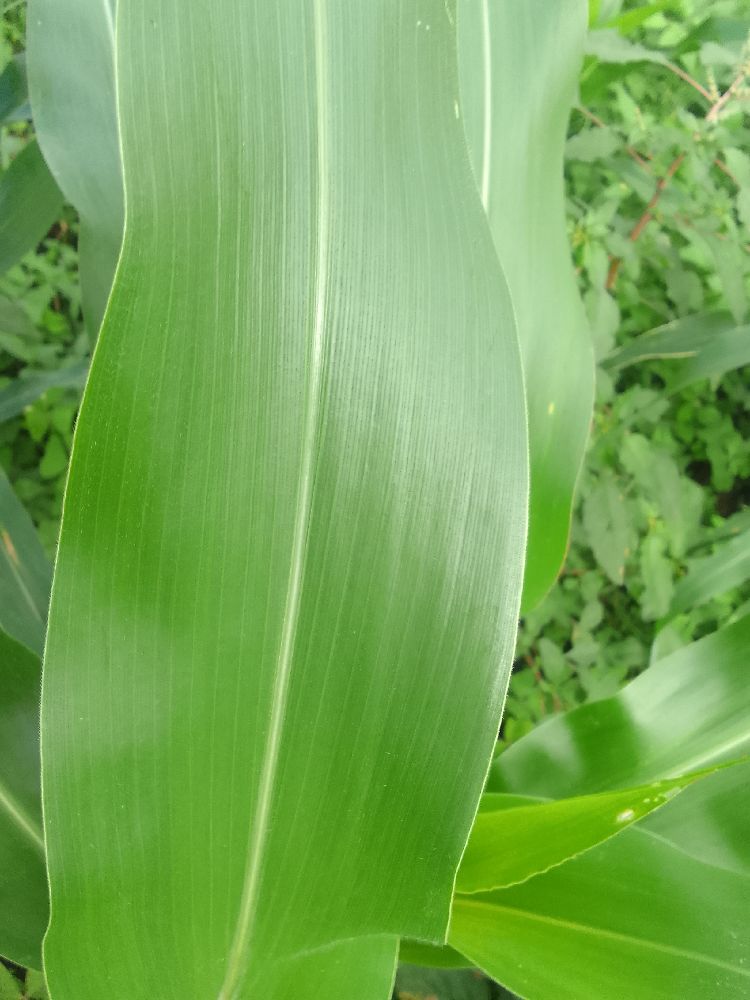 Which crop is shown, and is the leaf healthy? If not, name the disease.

maize, healthy
